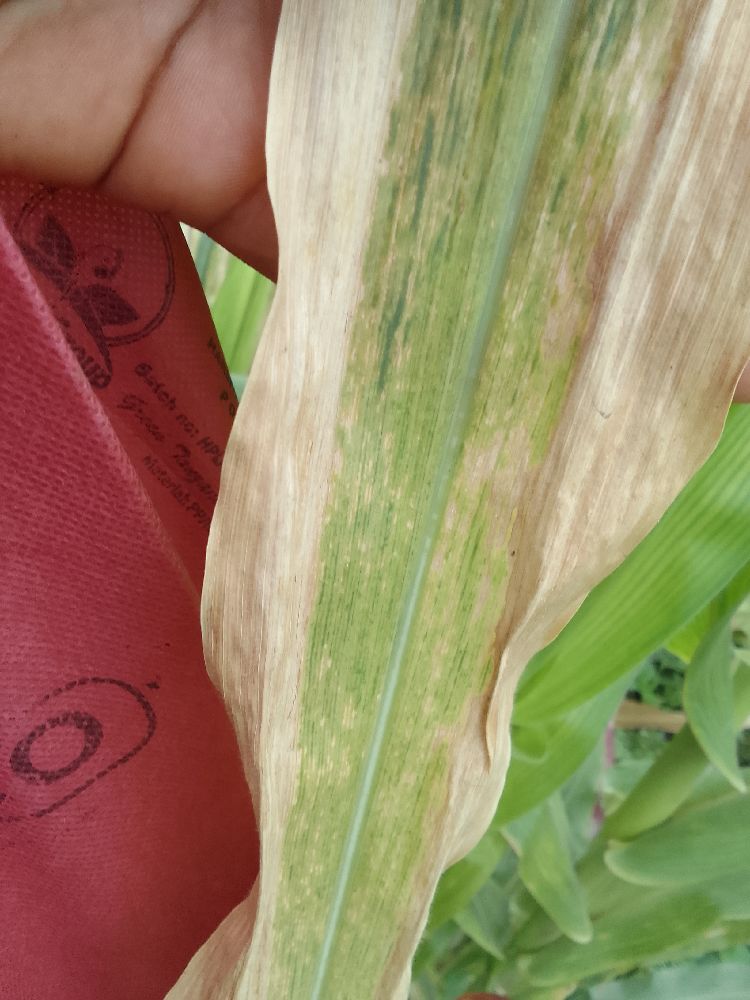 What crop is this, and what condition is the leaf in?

maize, maize lethal necrosis
